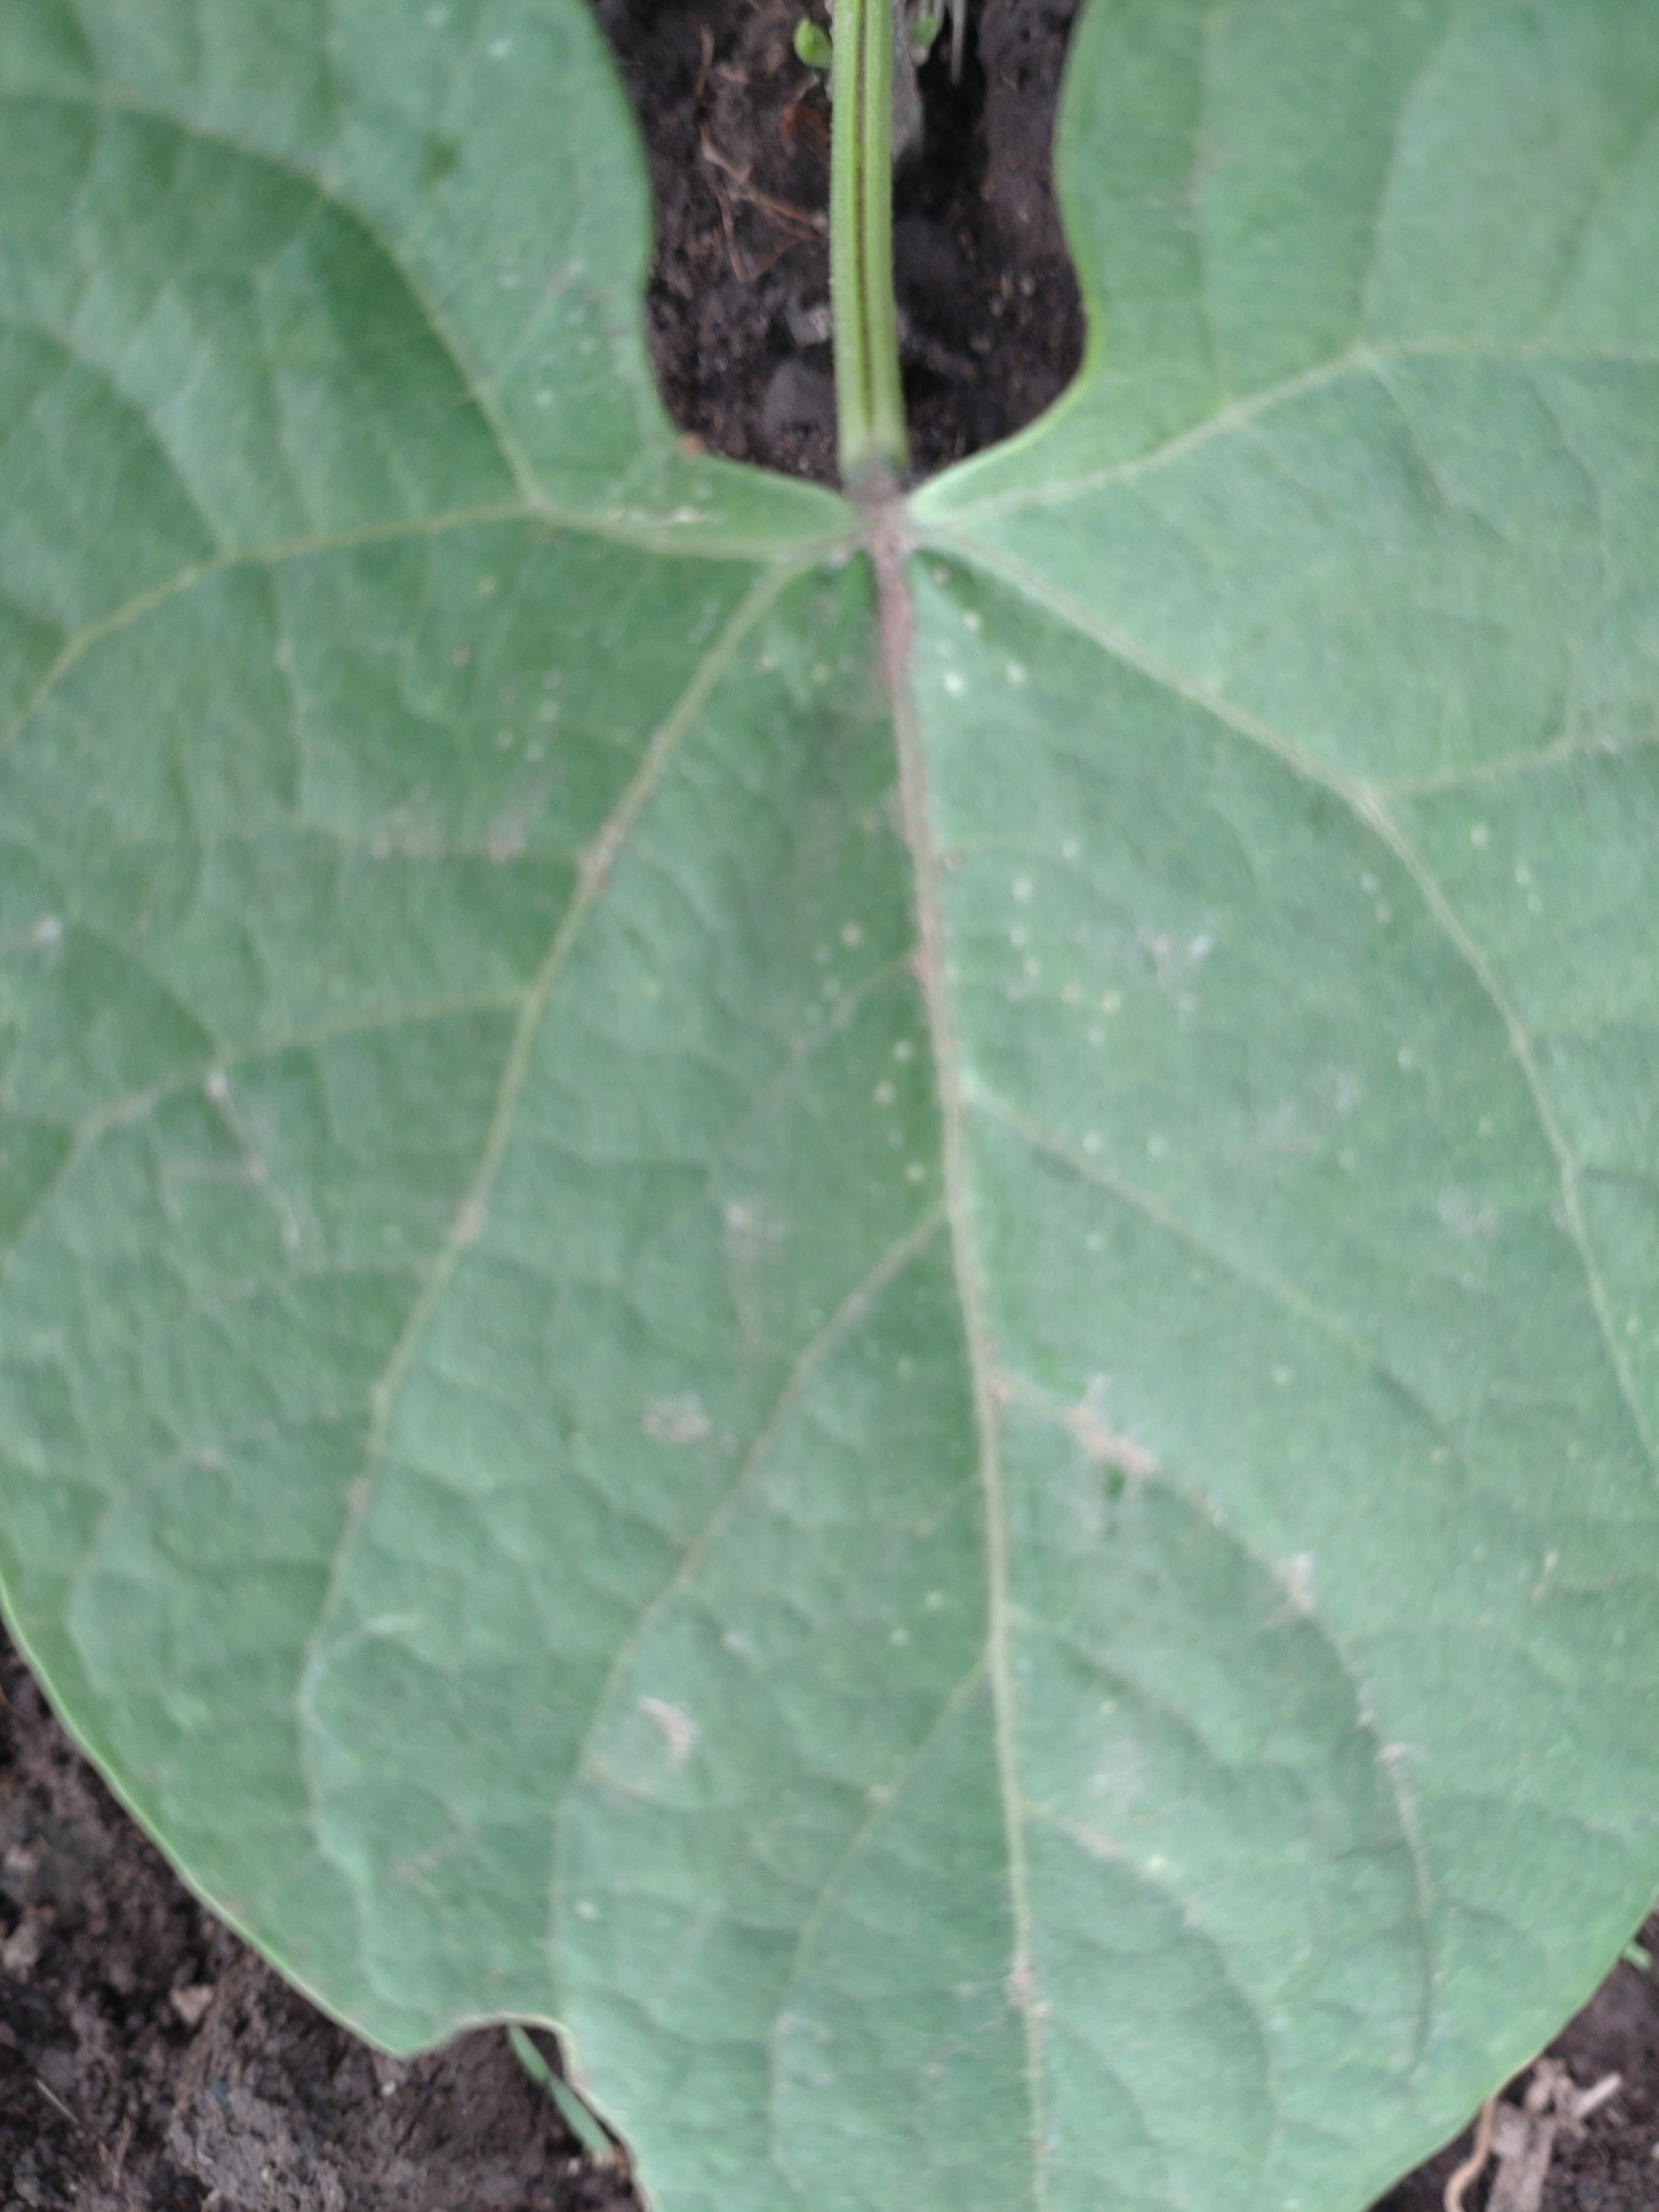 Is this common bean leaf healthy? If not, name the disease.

healthy
